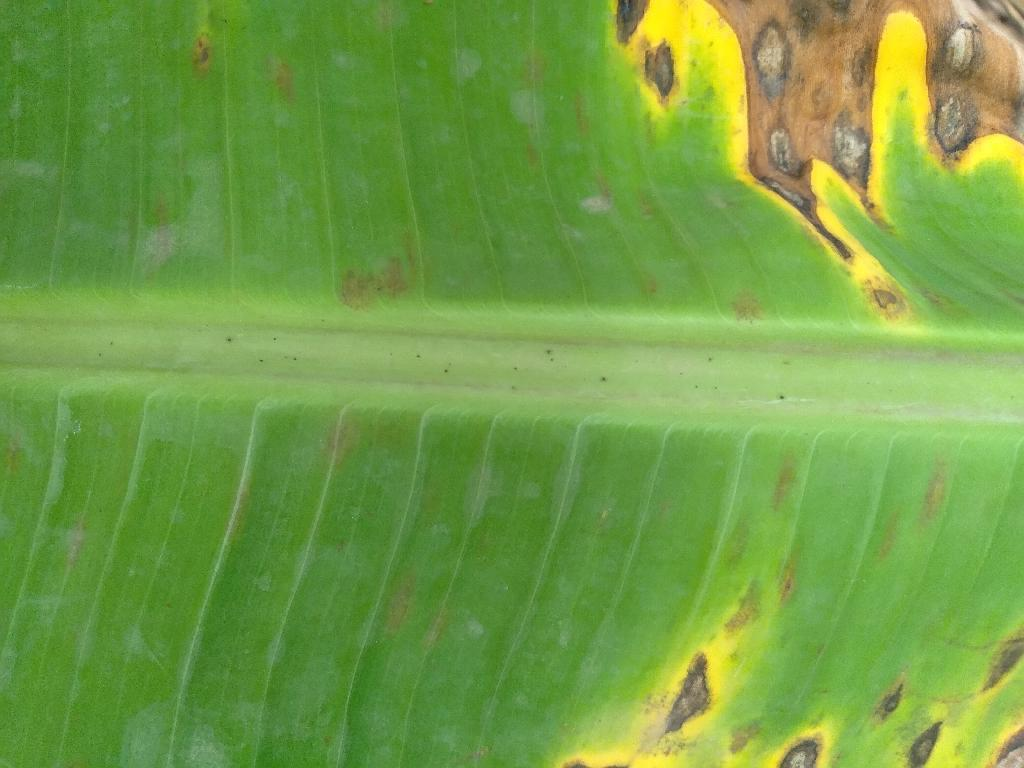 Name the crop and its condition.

banana, black sigatoka
